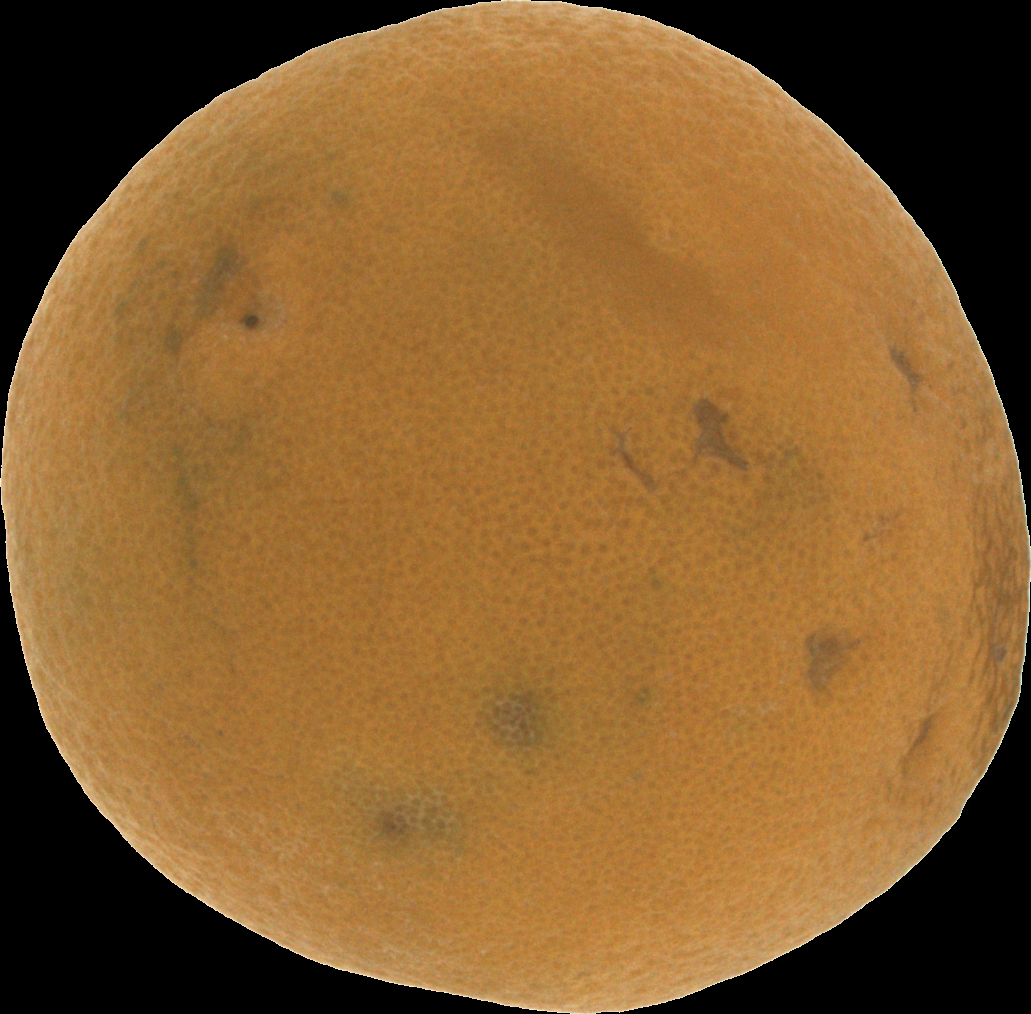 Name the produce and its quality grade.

orange, bad
